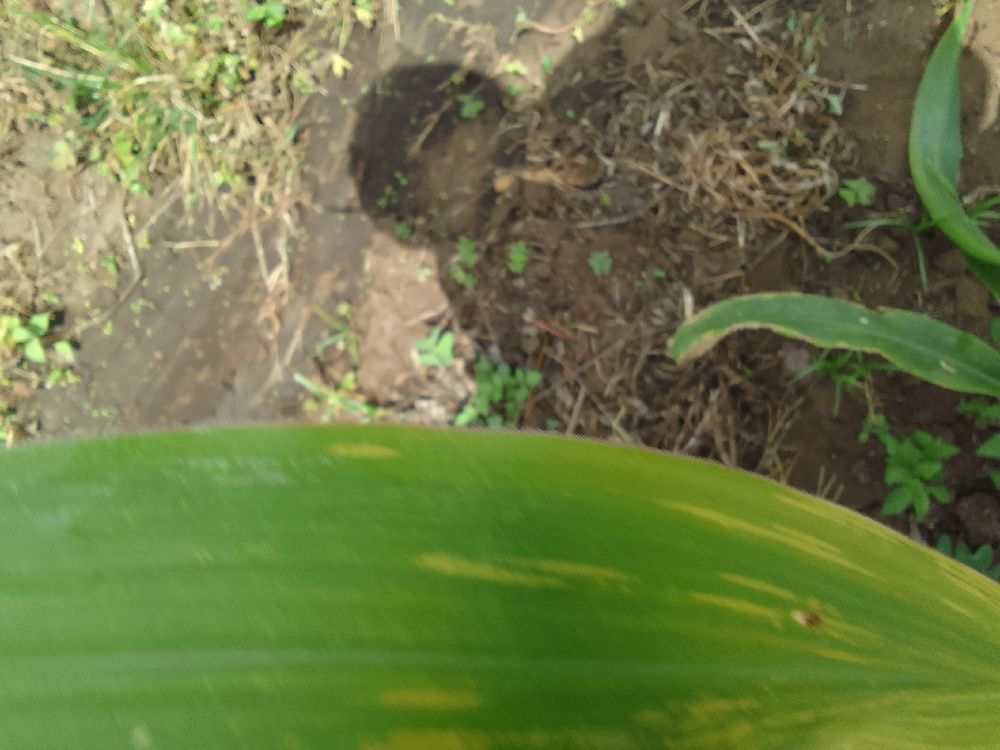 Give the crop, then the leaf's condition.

maize, maize lethal necrosis
